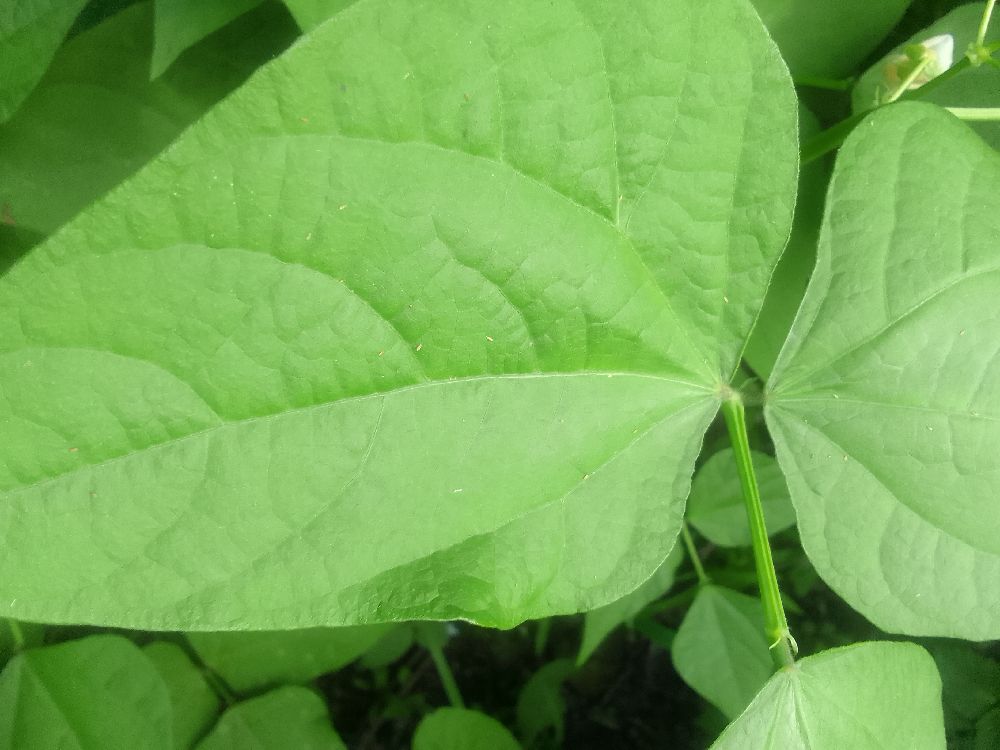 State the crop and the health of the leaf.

common bean, healthy
